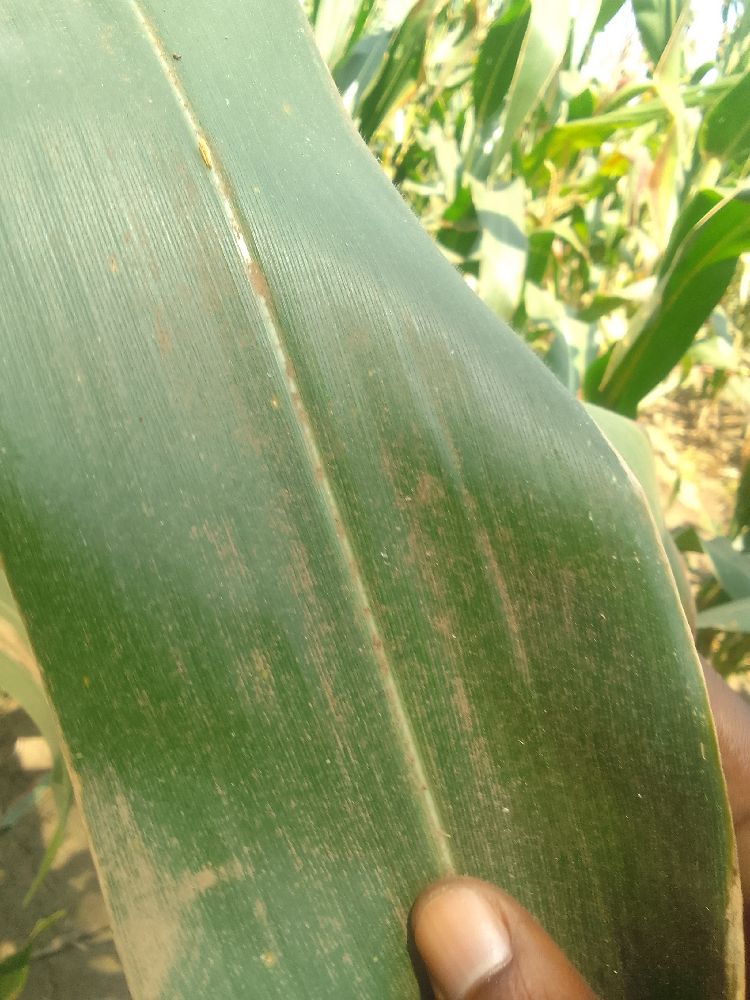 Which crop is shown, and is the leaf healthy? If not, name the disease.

maize, healthy
